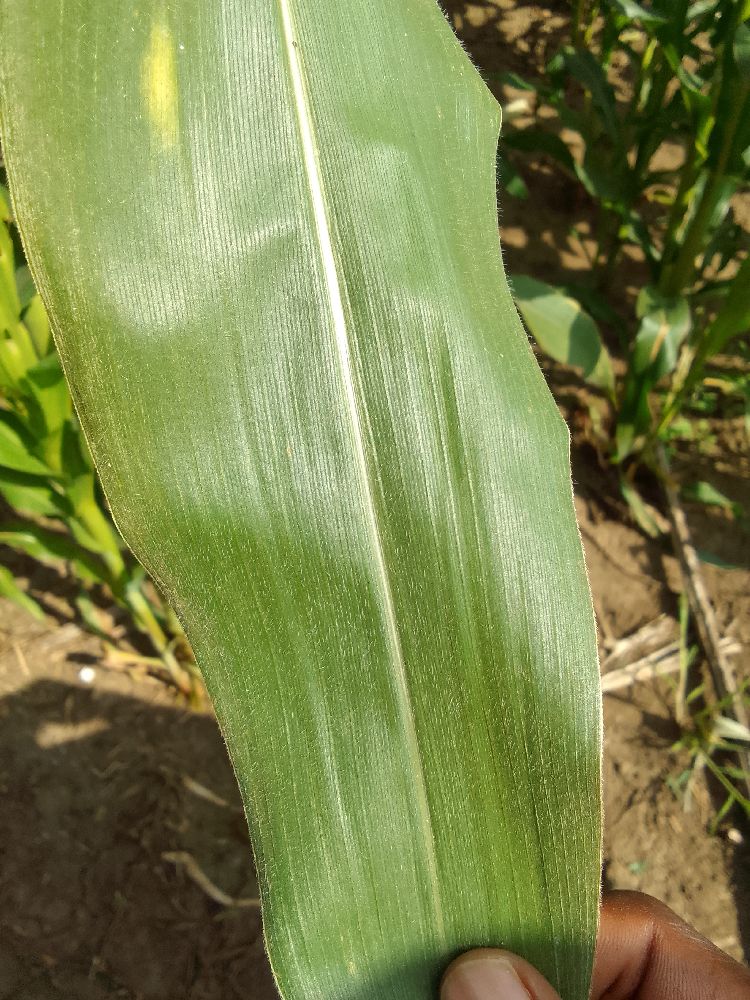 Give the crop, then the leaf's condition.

maize, healthy
